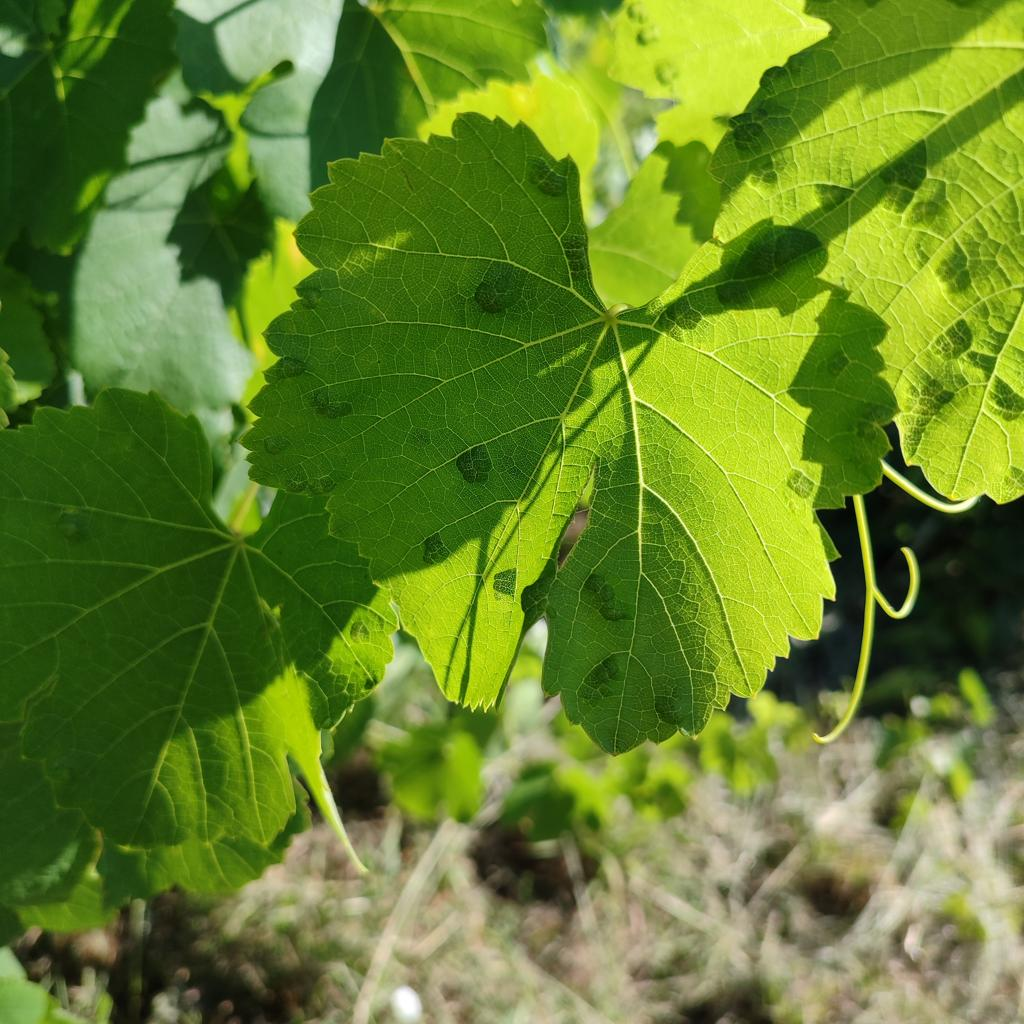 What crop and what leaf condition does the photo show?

grapevine, erineum mite
